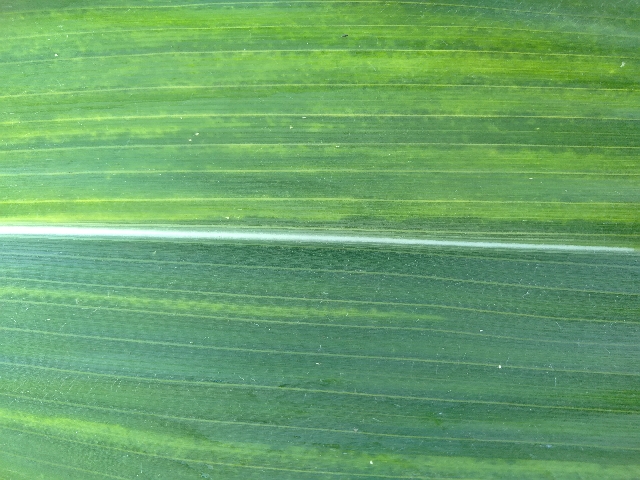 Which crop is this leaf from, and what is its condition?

maize, maize lethal necrosis
